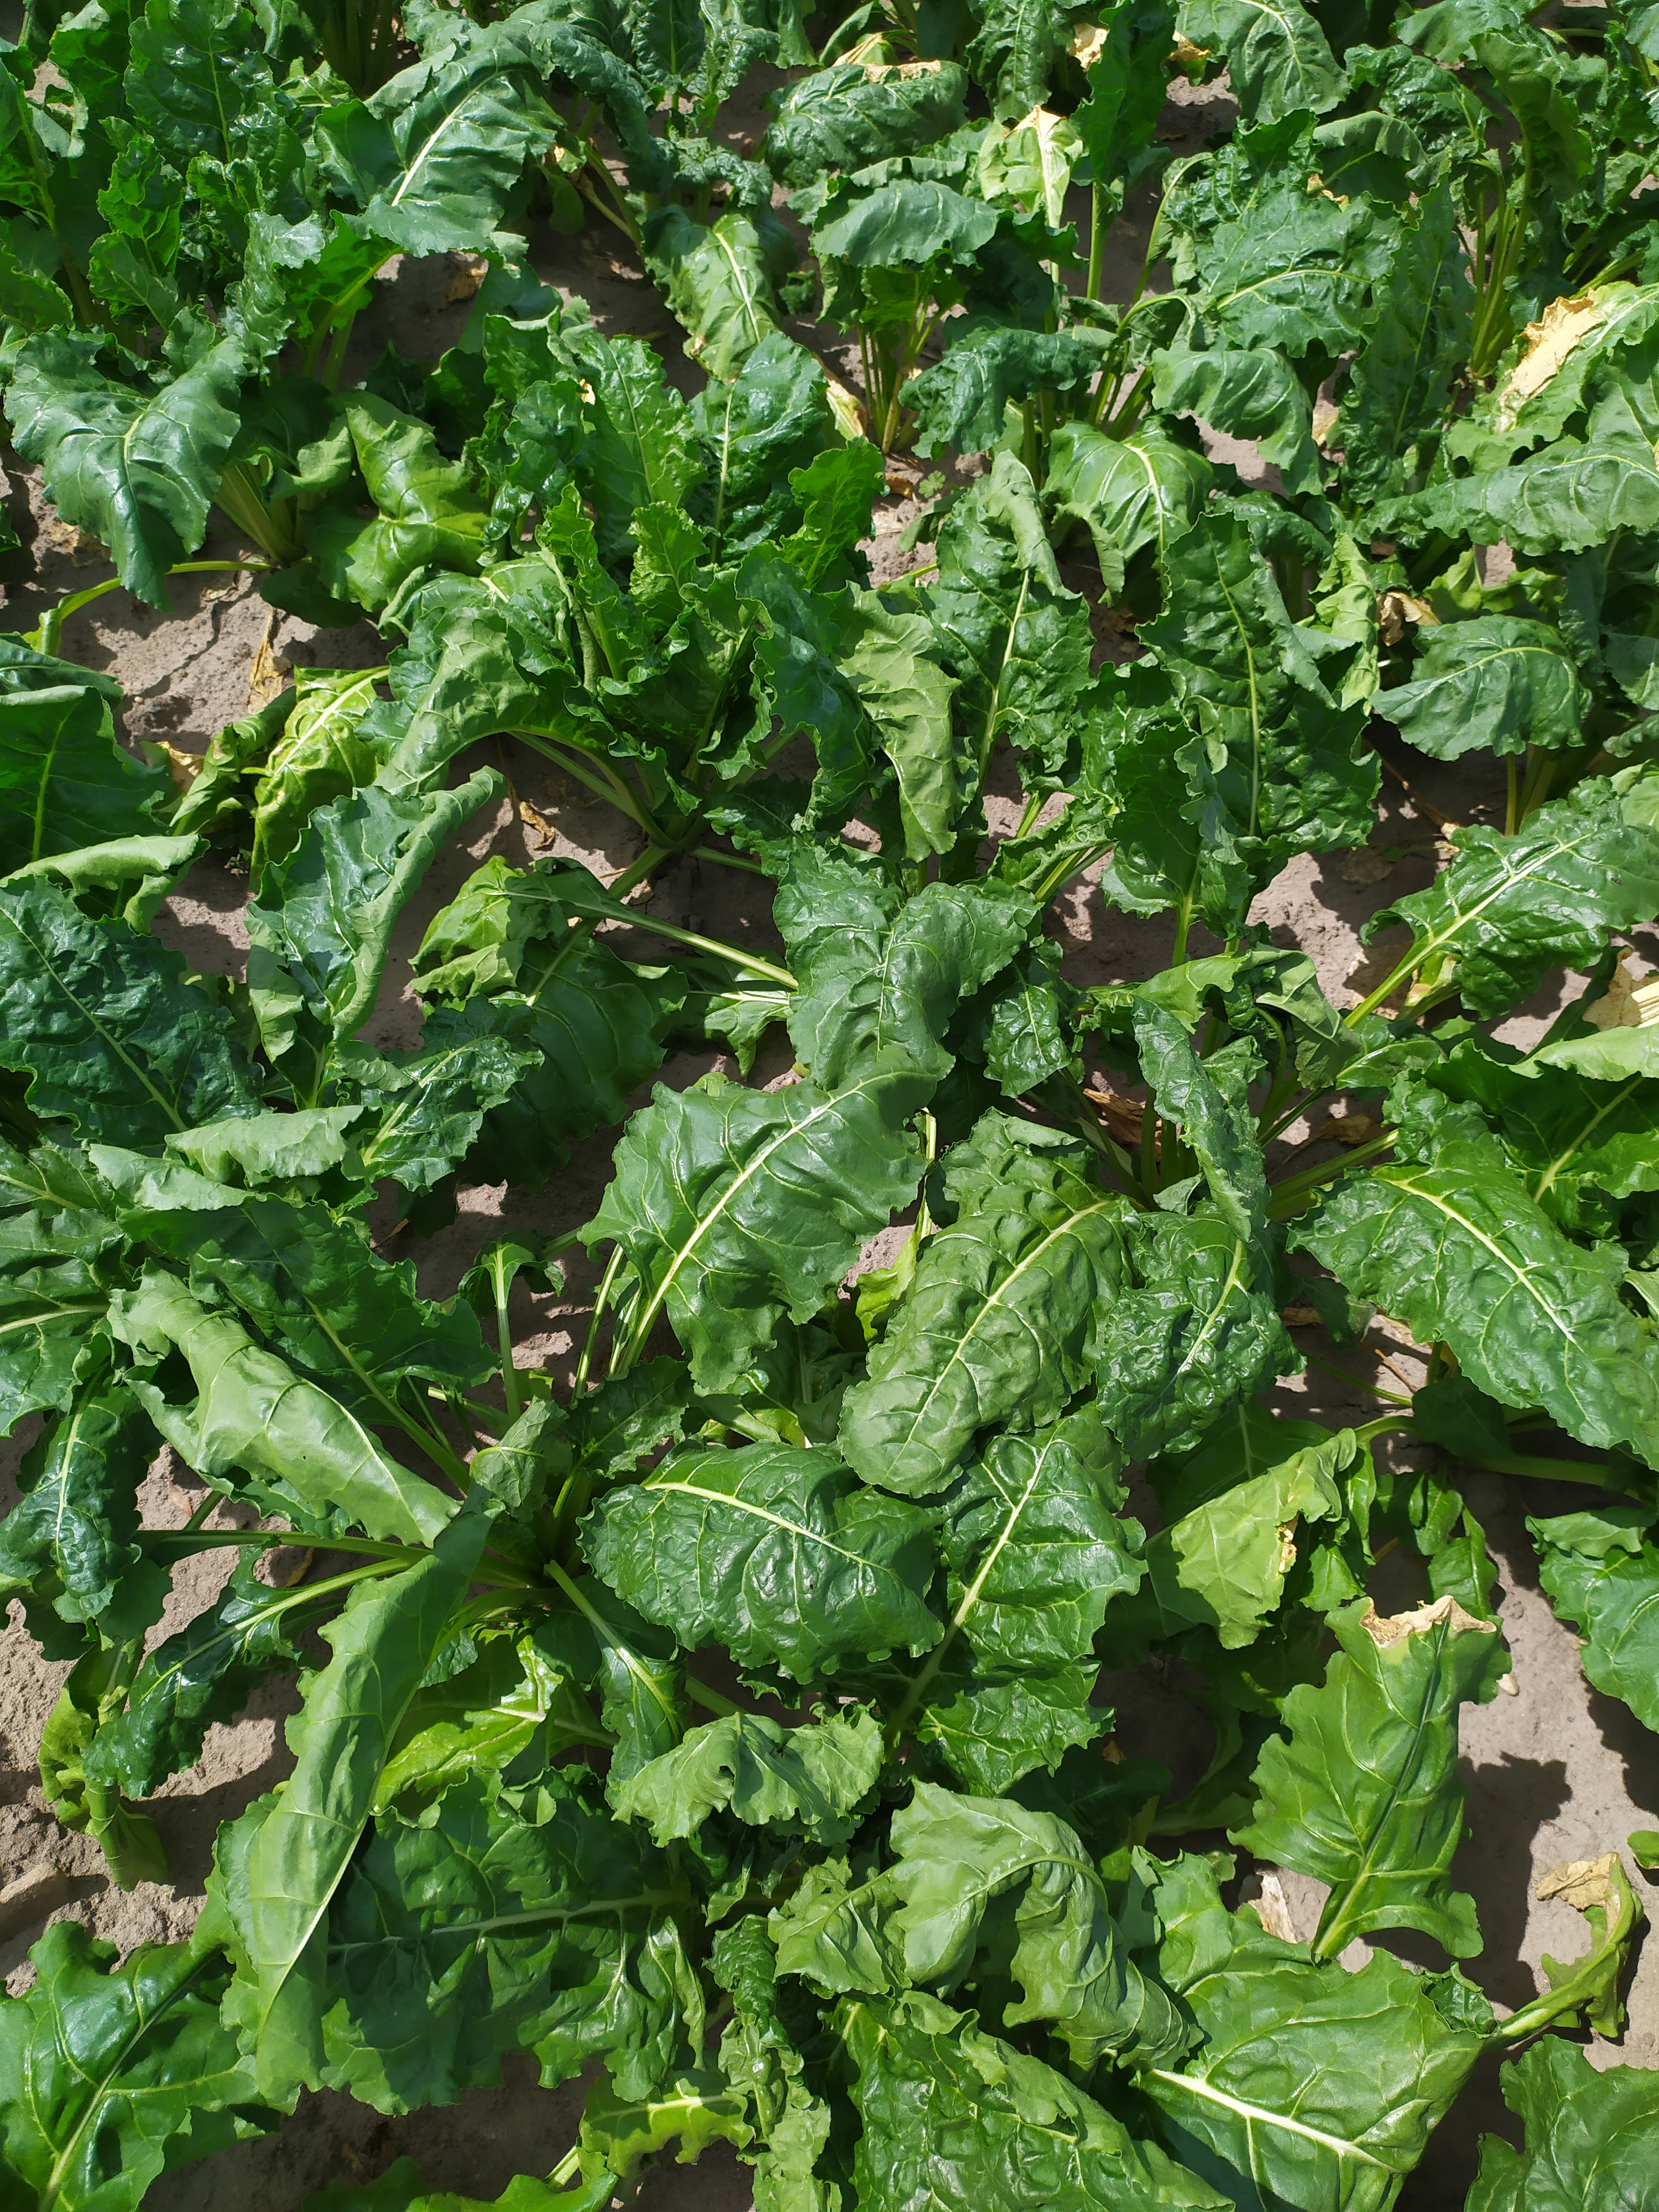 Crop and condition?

beet, unaffected
